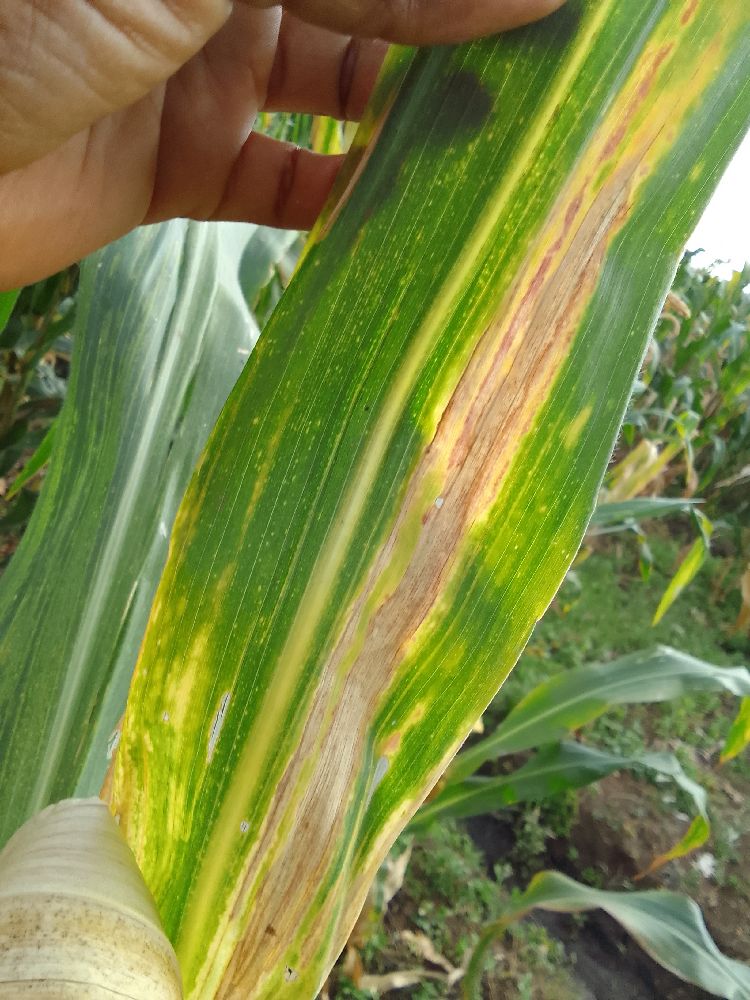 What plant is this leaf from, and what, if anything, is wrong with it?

maize, maize lethal necrosis
